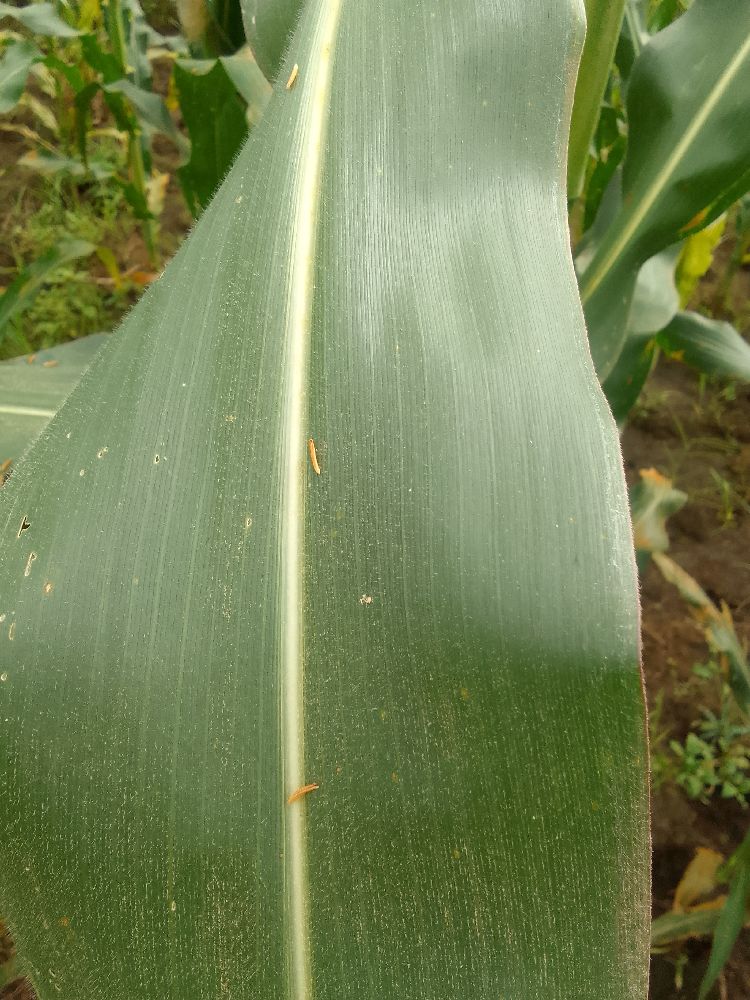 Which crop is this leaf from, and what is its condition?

maize, healthy
